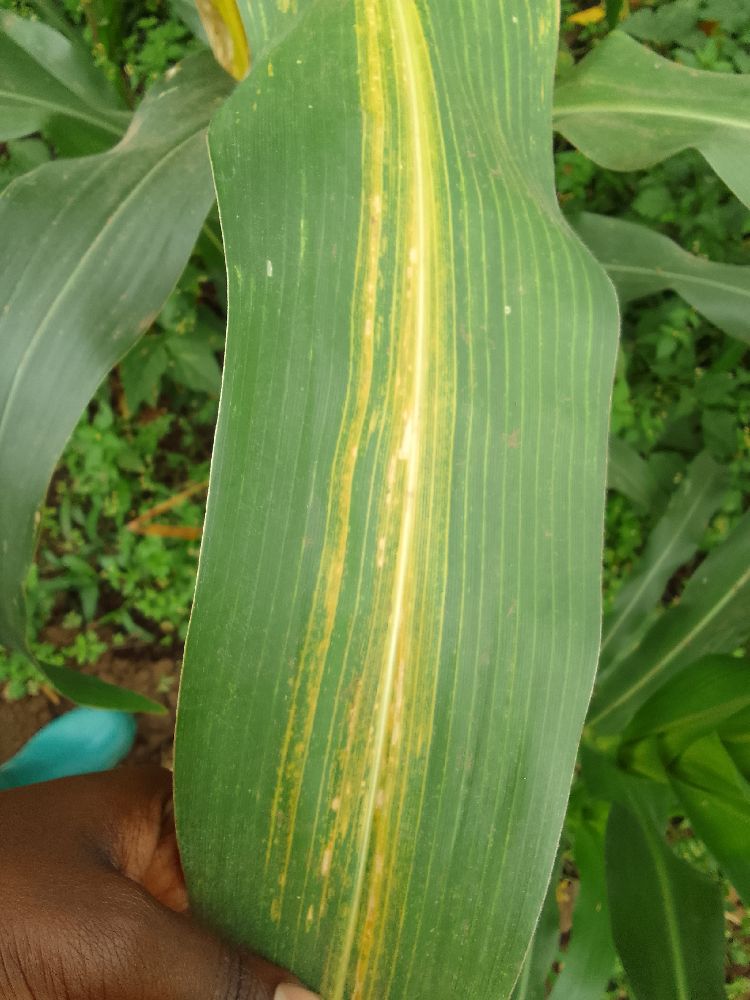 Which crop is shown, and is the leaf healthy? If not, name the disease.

maize, maize lethal necrosis
